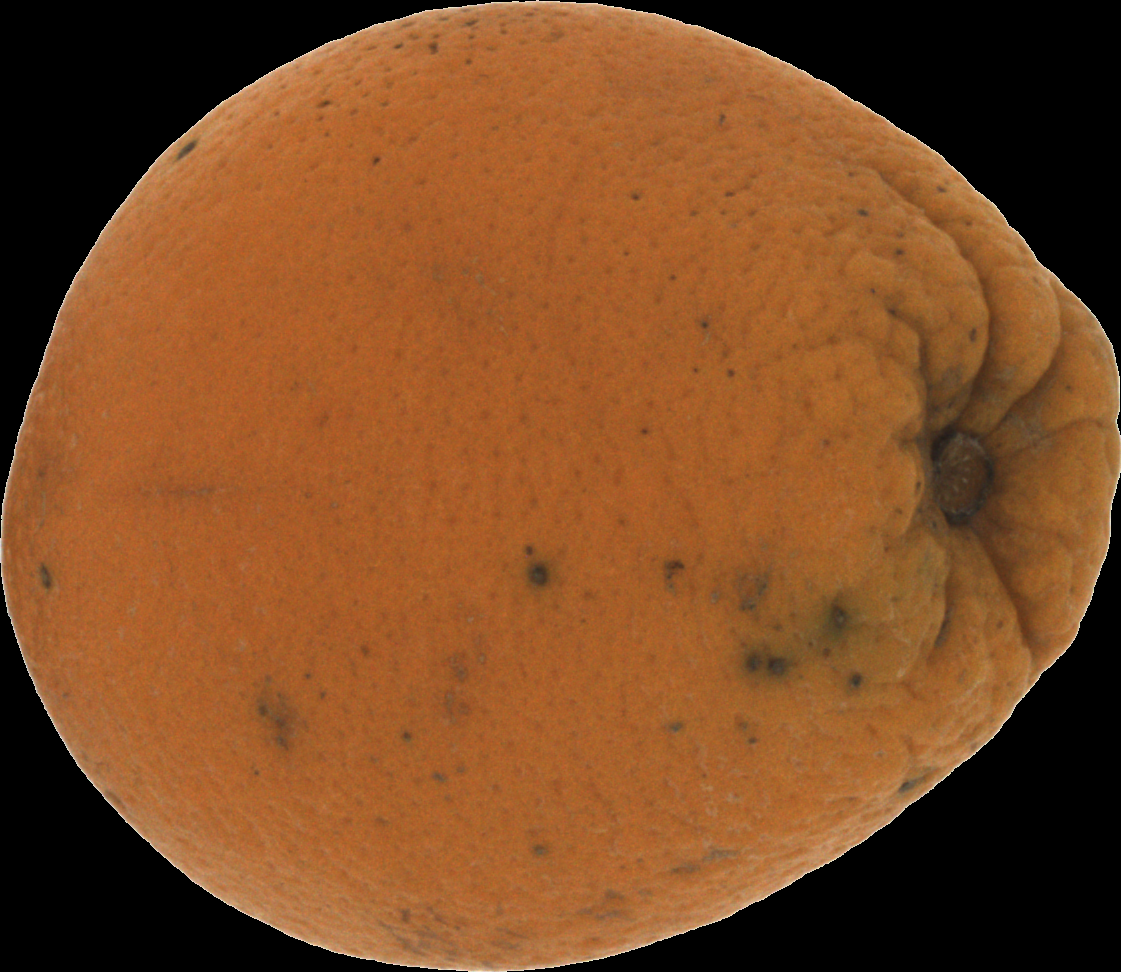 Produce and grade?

orange, bad
